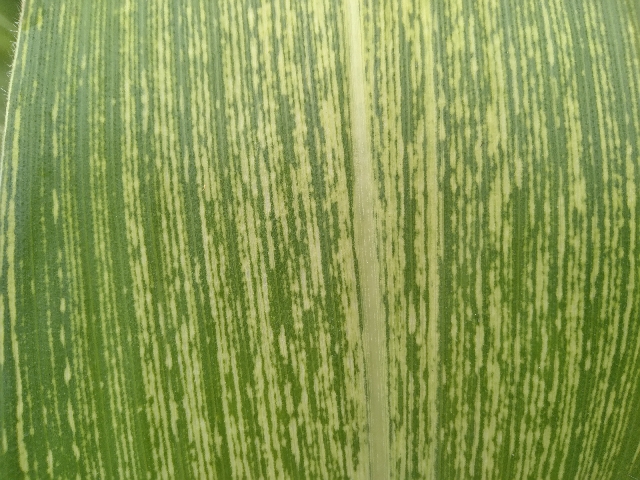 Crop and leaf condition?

maize, maize streak virus
